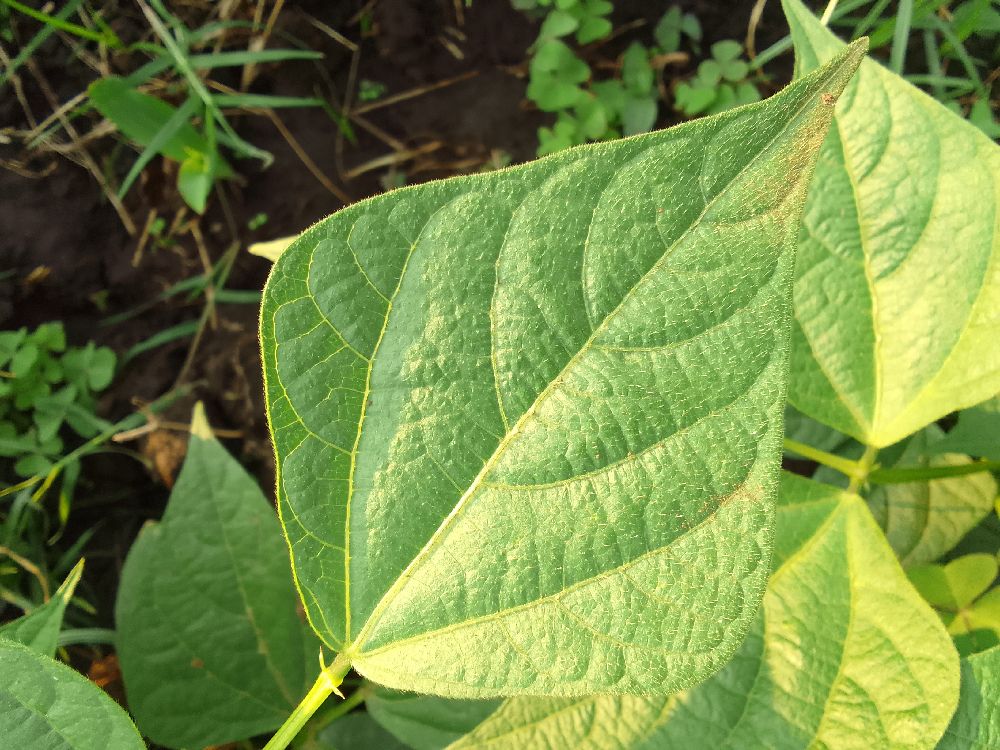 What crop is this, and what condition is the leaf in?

common bean, healthy
